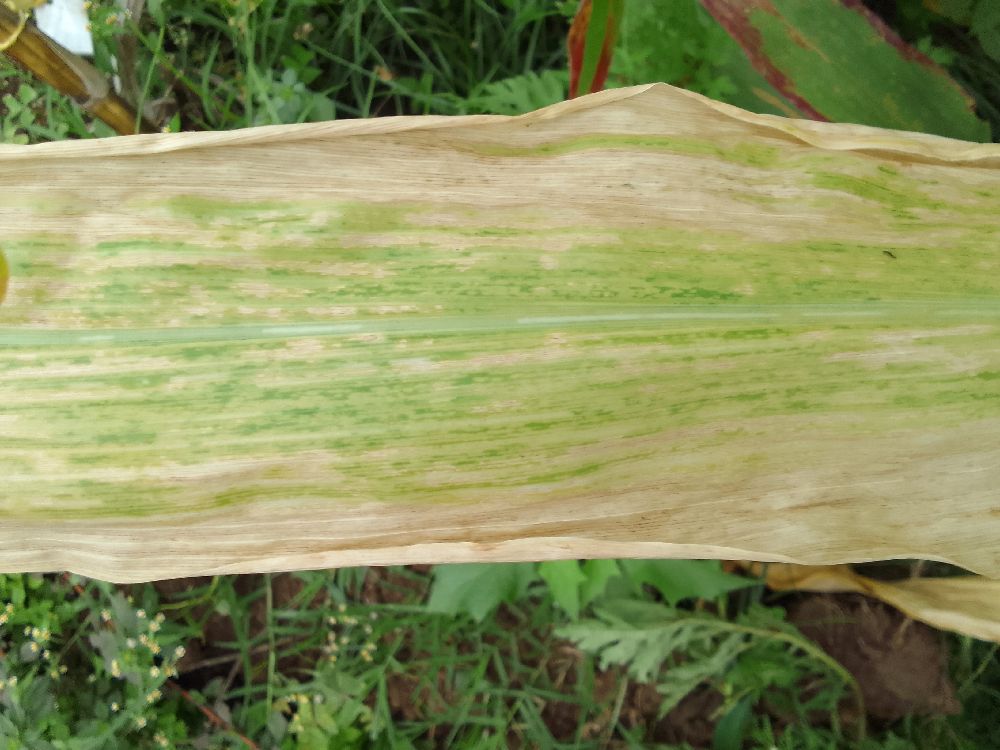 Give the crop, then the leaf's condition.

maize, maize lethal necrosis
